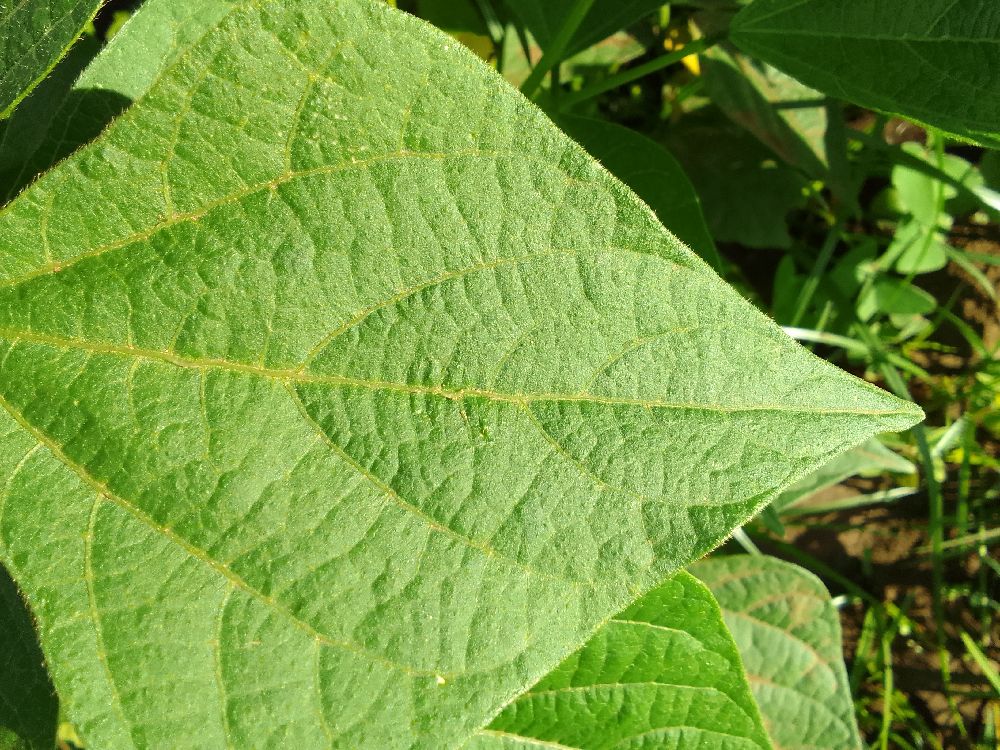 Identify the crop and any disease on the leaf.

common bean, healthy
